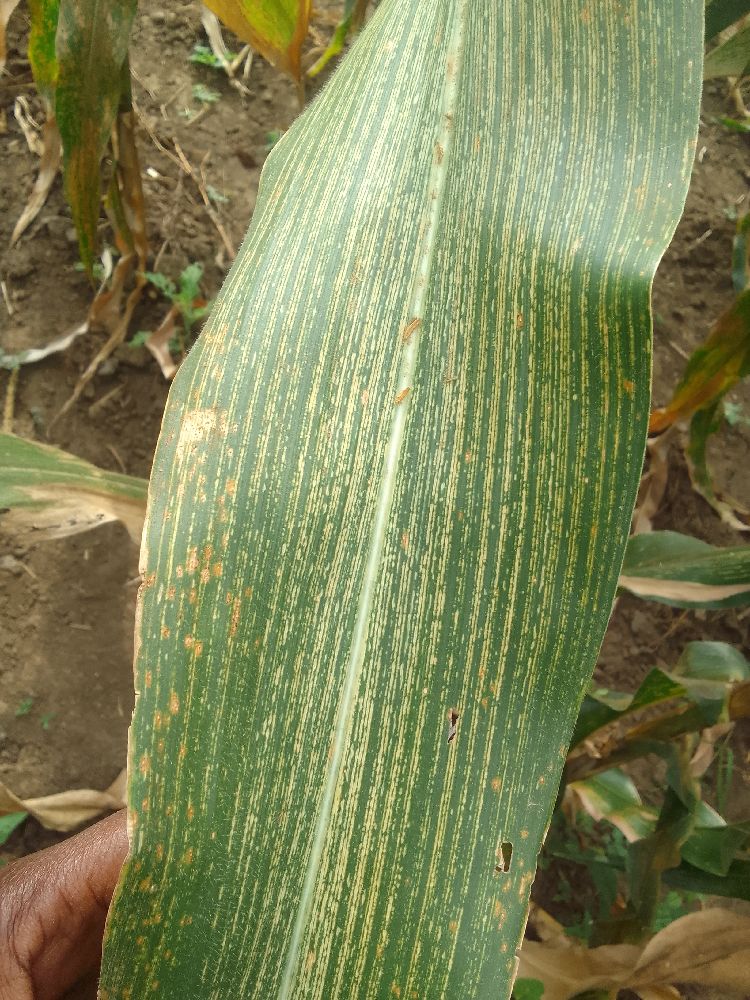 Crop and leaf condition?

maize, maize streak virus
